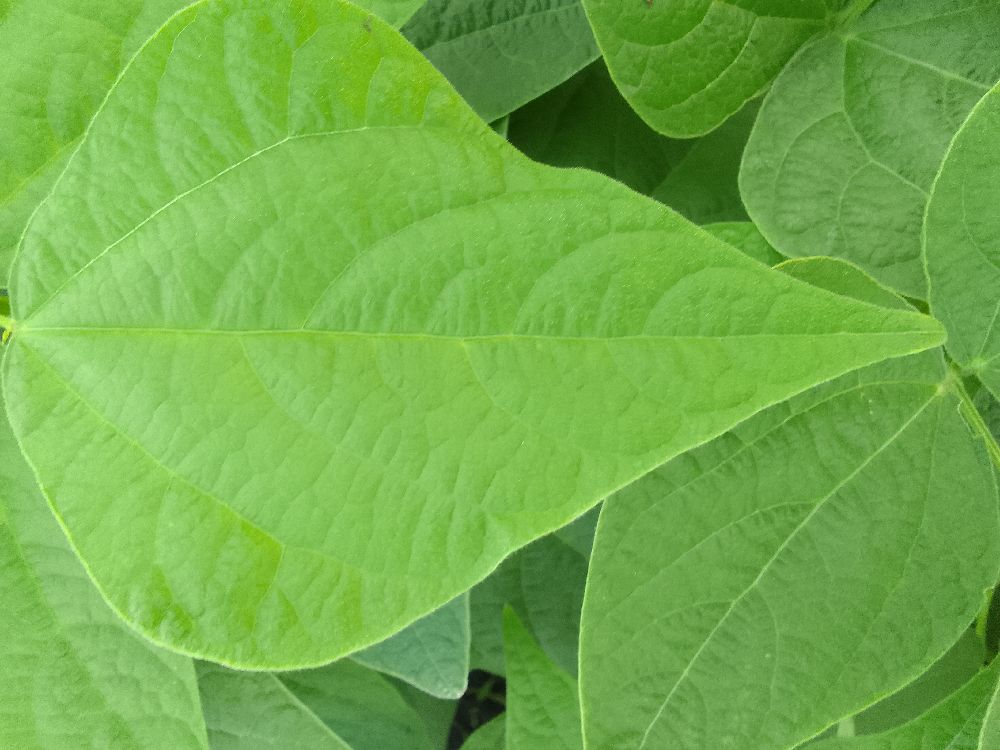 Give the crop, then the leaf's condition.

common bean, healthy
